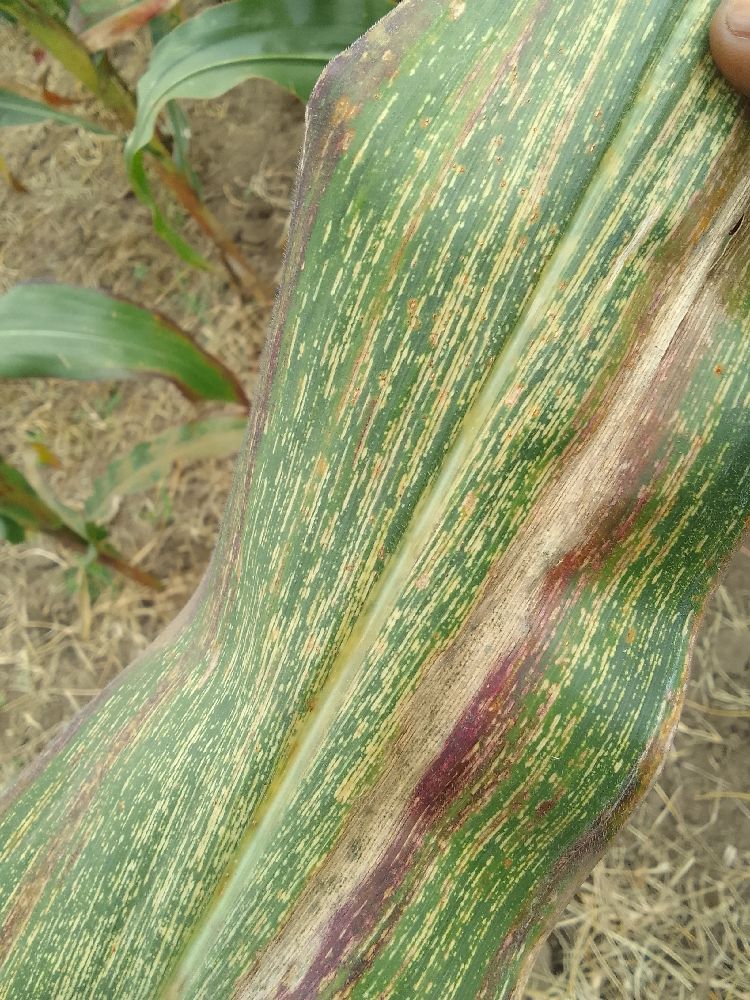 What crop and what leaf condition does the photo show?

maize, maize streak virus
